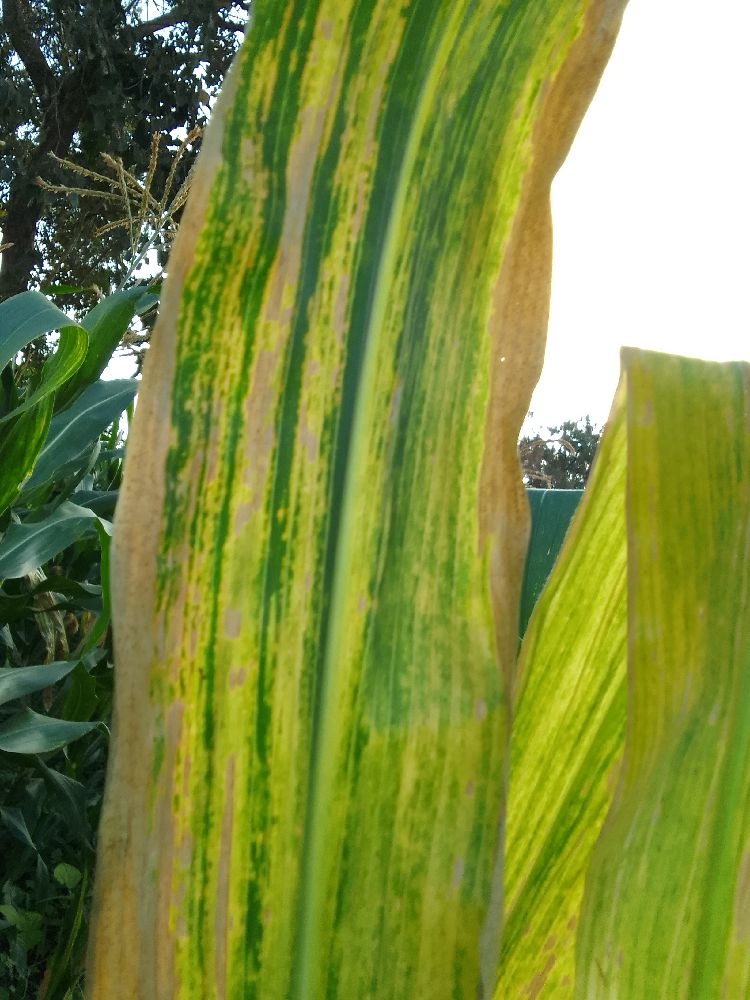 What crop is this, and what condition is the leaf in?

maize, maize lethal necrosis
